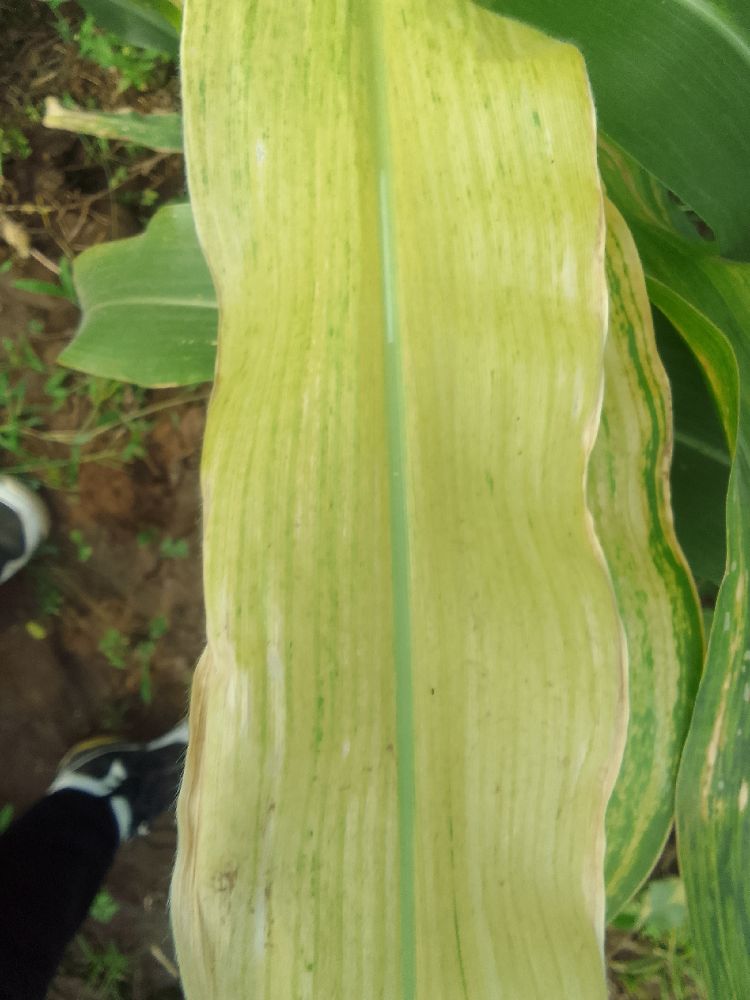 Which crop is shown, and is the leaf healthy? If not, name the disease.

maize, maize lethal necrosis
